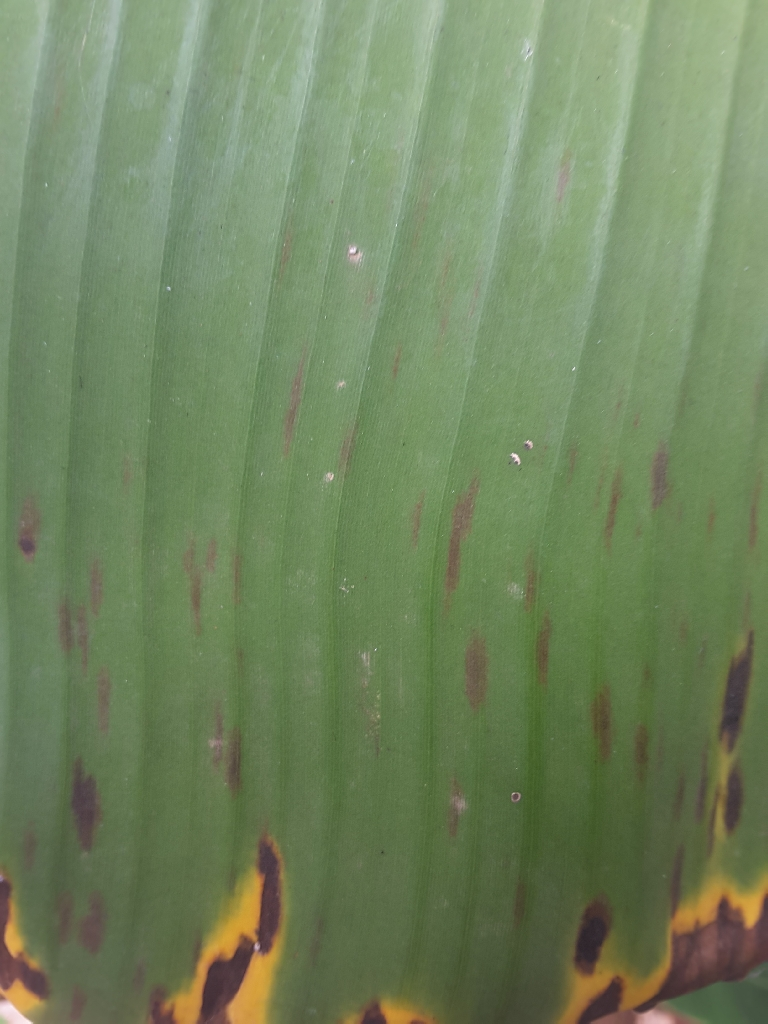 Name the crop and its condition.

banana, black sigatoka
